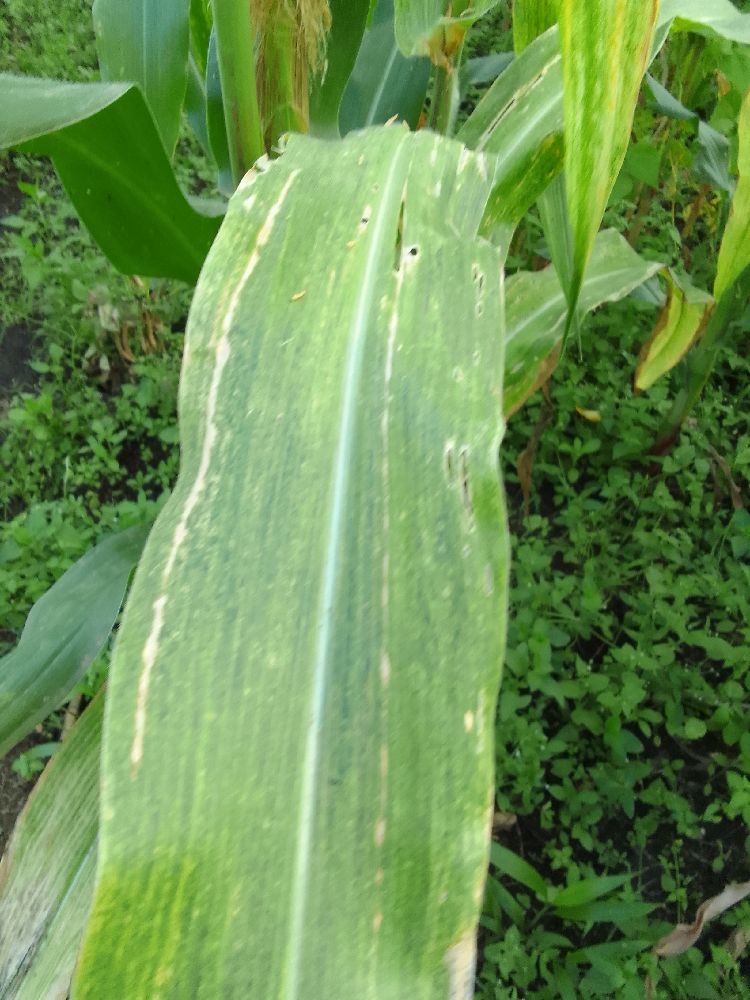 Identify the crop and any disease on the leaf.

maize, maize lethal necrosis
